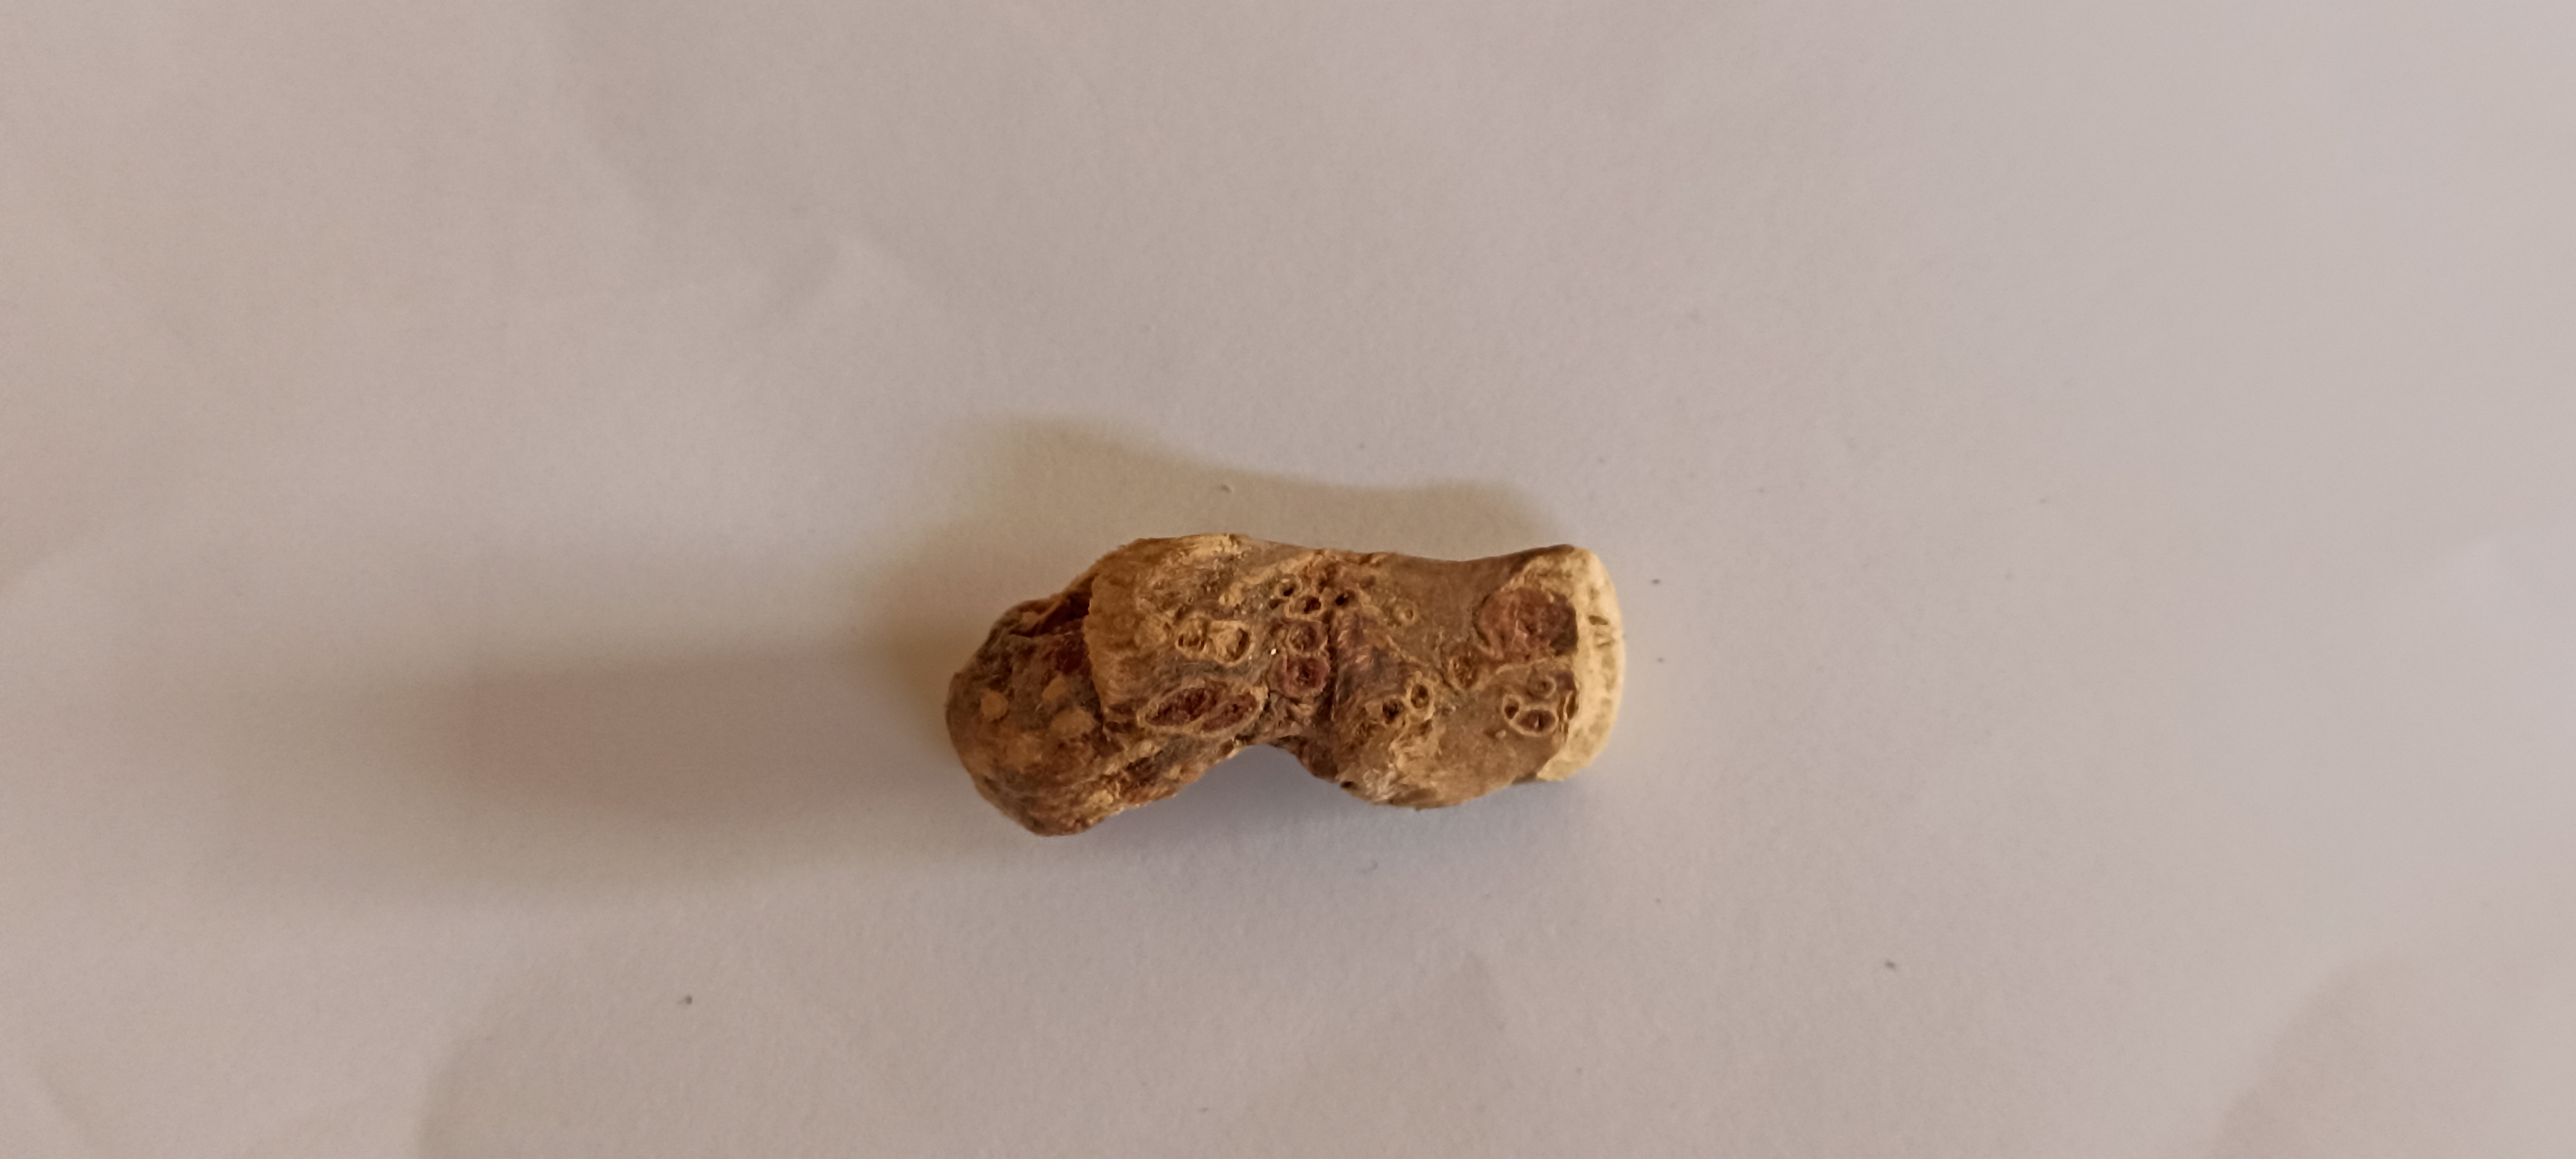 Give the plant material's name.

vekhand
